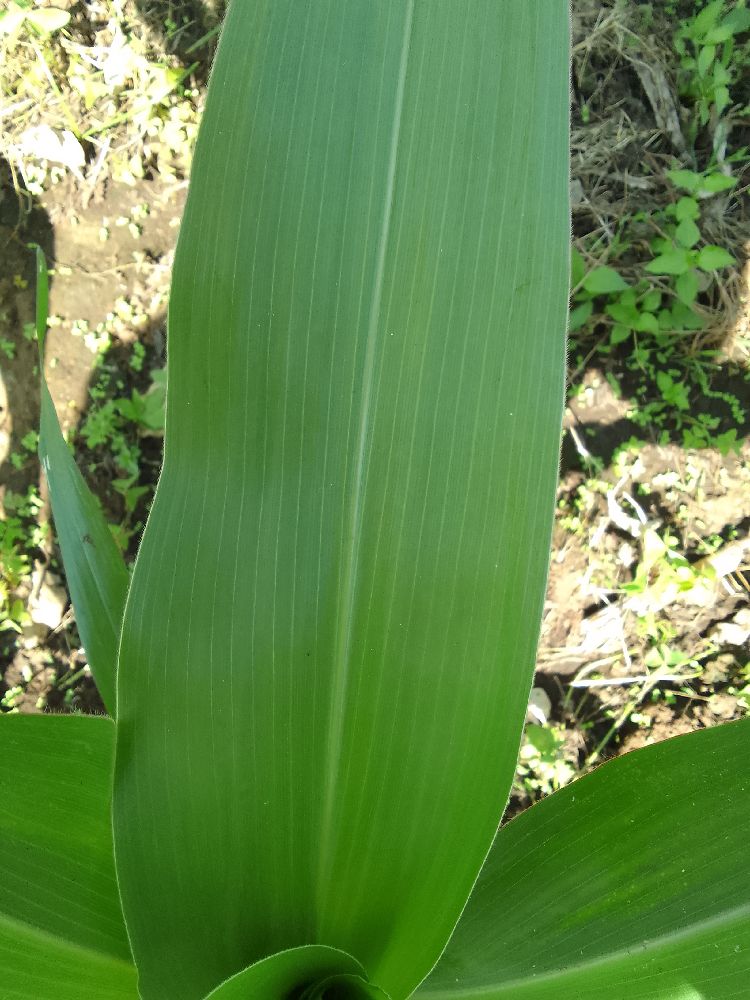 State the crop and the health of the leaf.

maize, healthy
